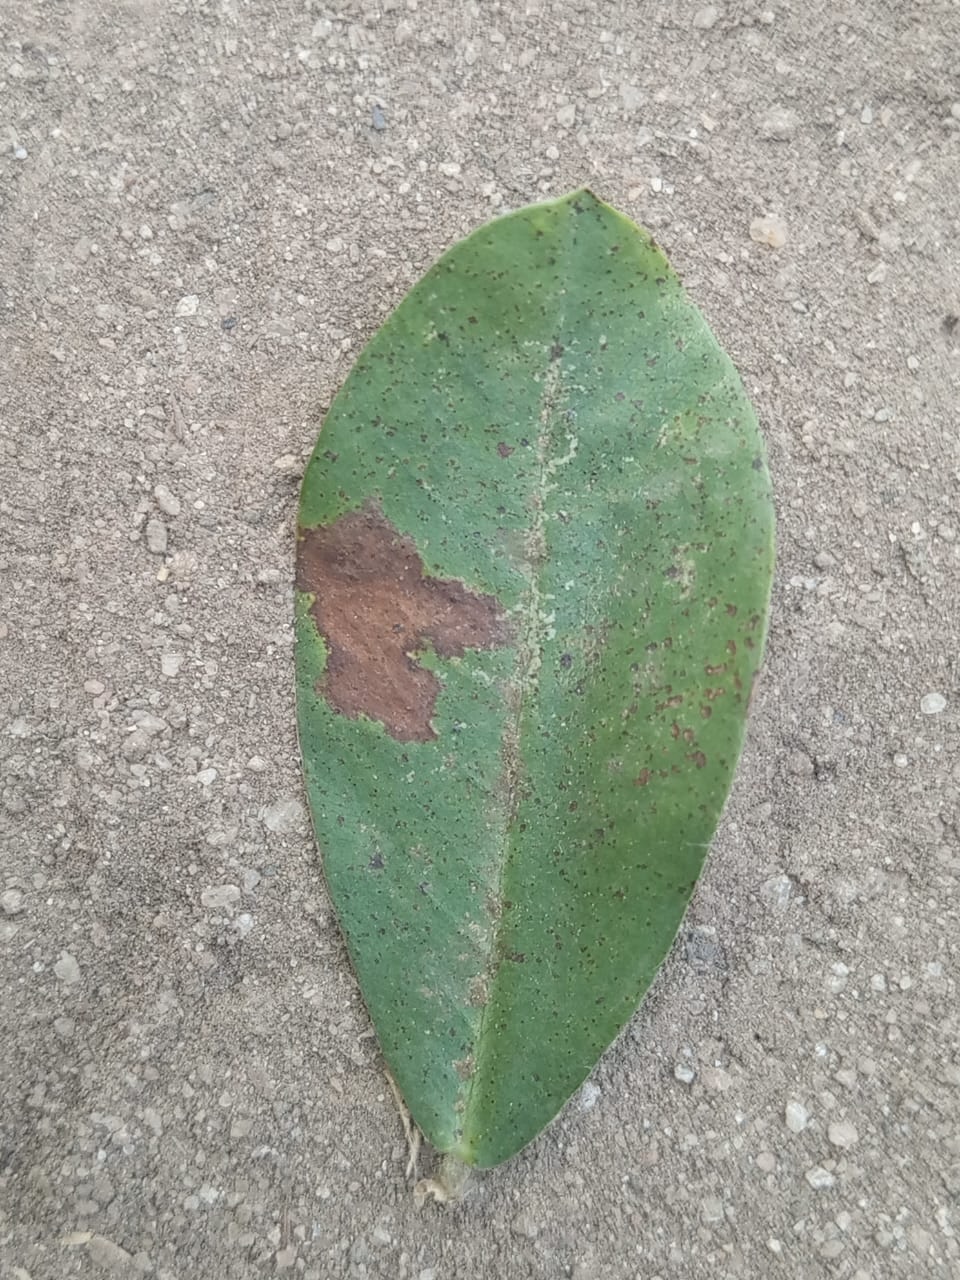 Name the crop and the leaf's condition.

peanut, phoma arachidicola
